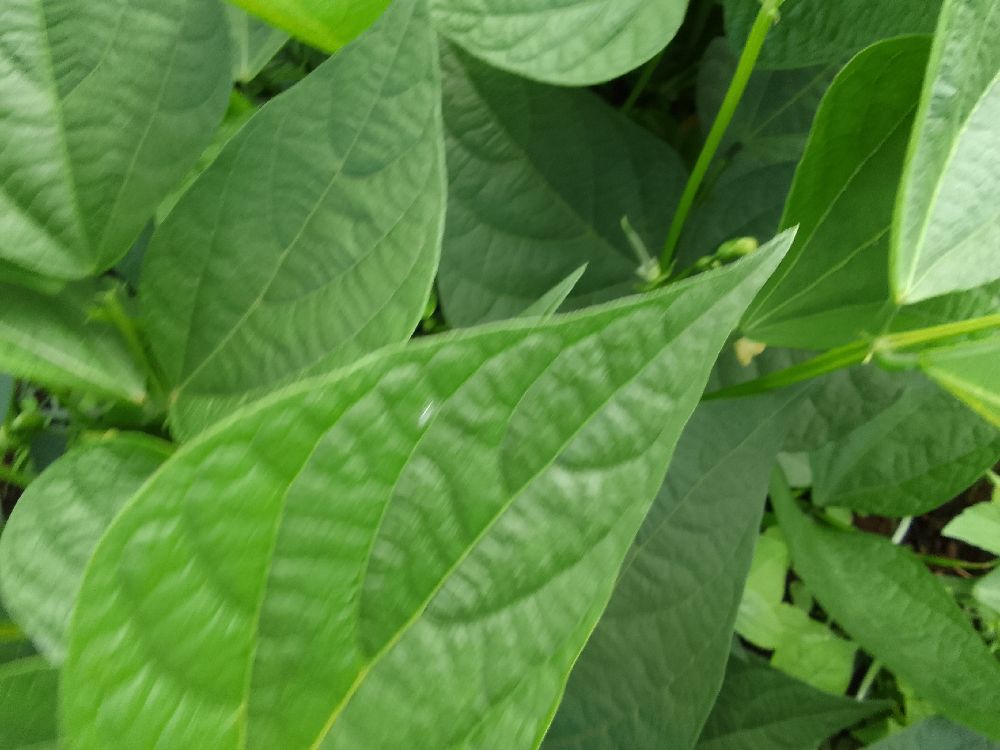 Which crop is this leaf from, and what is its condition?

common bean, healthy
